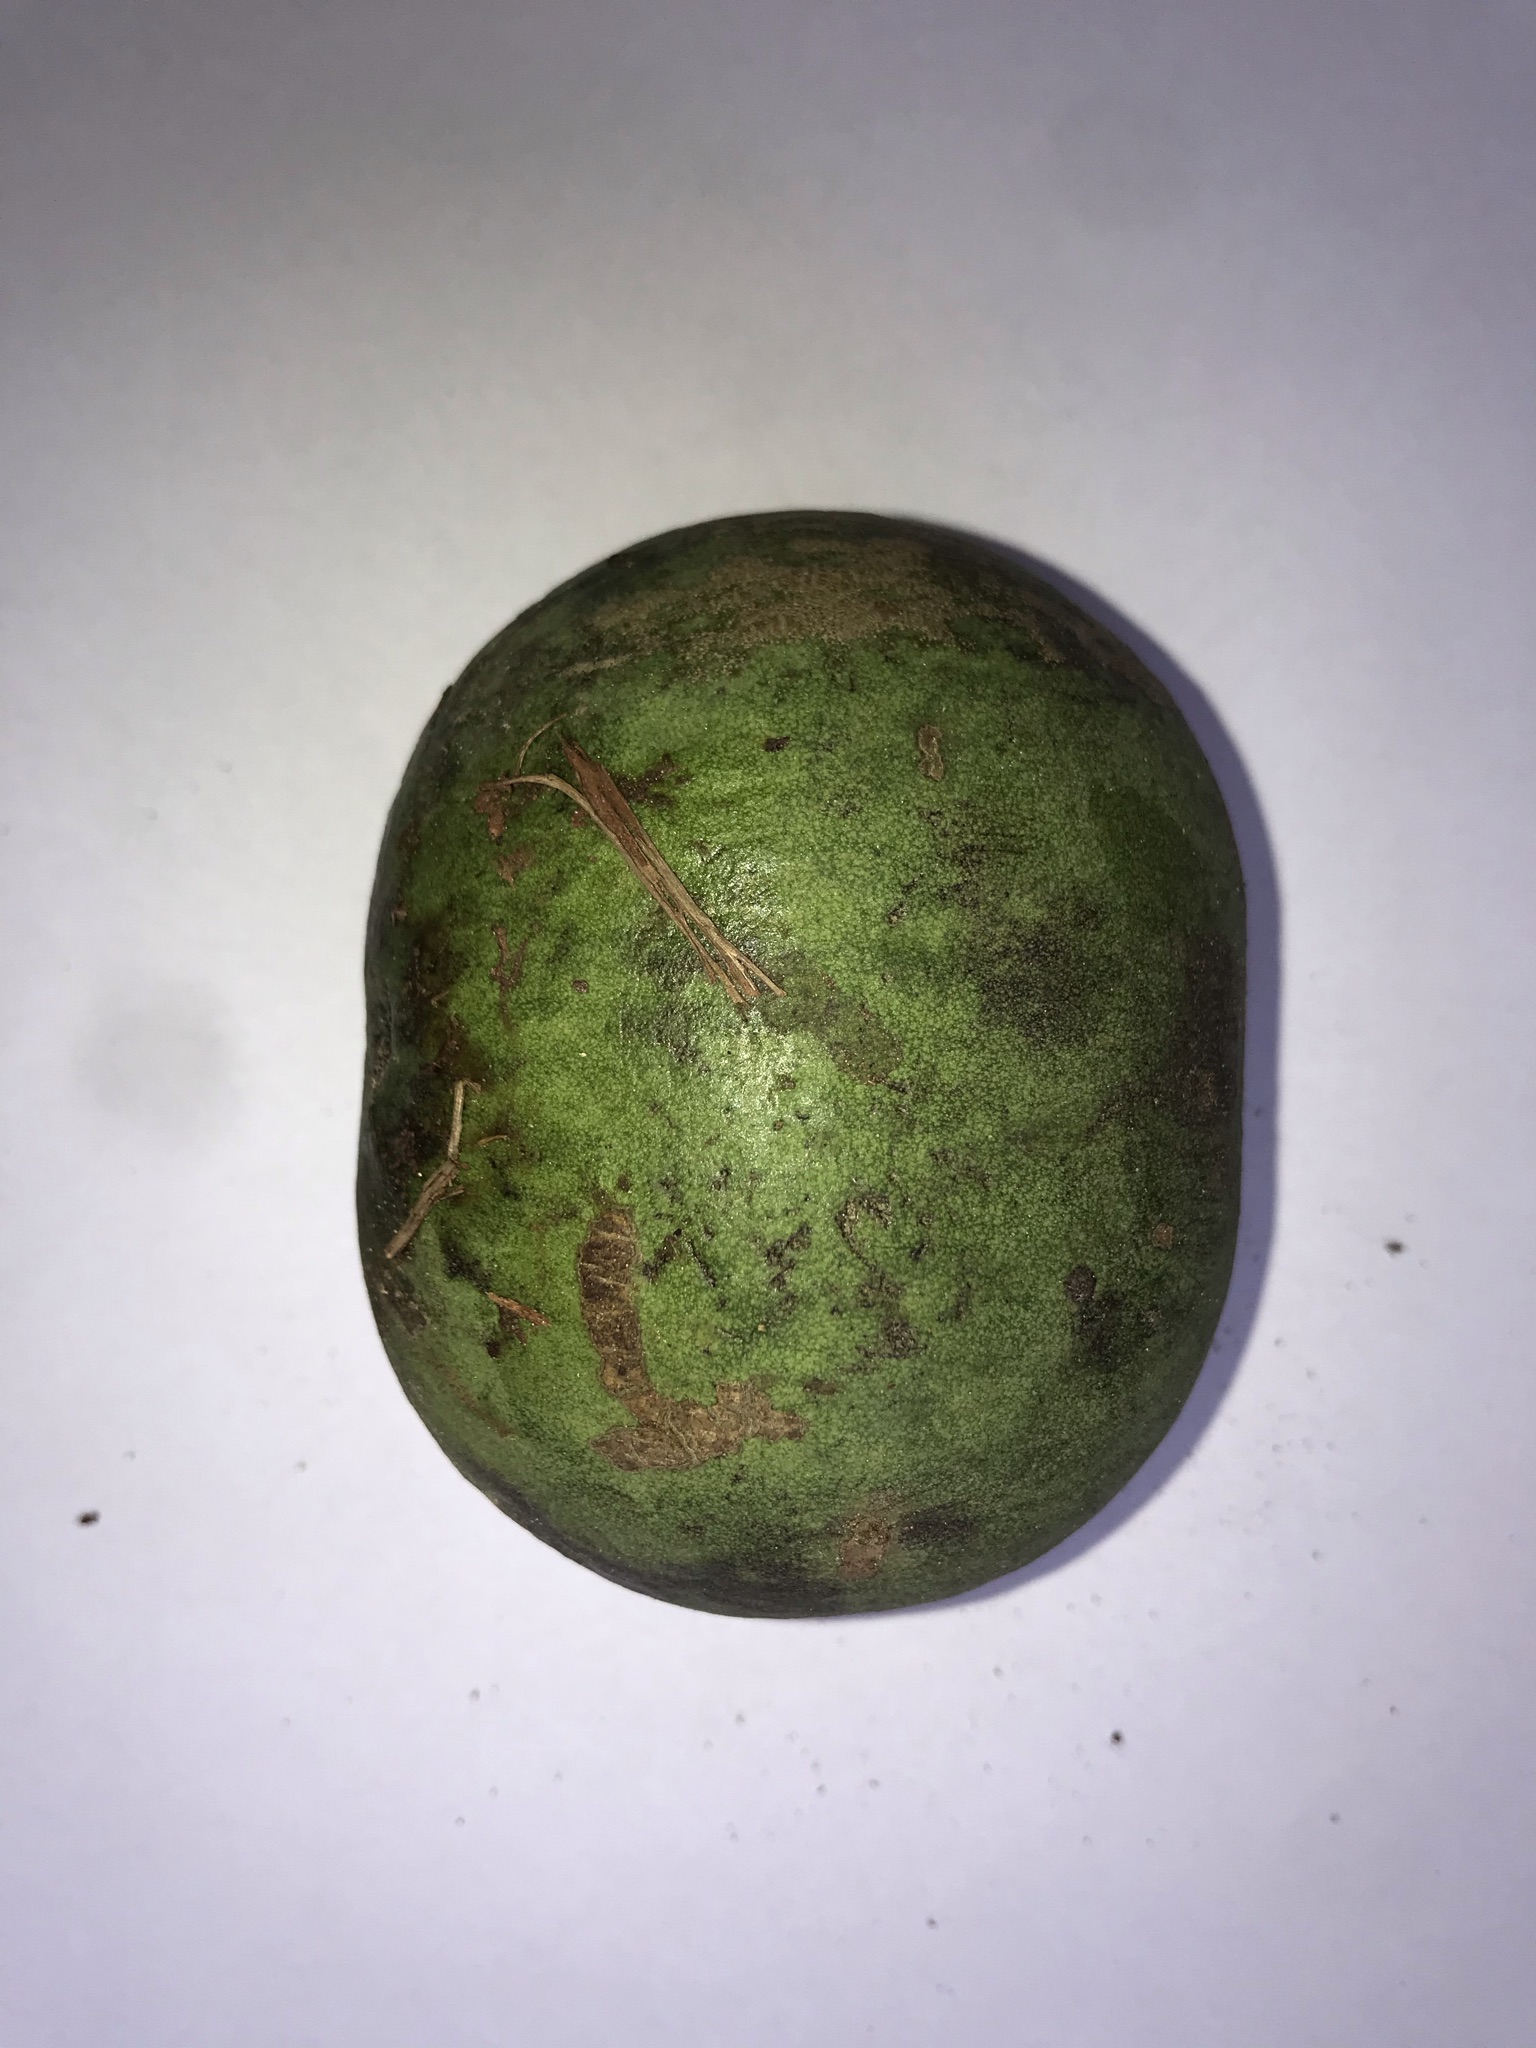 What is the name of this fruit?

pequi
